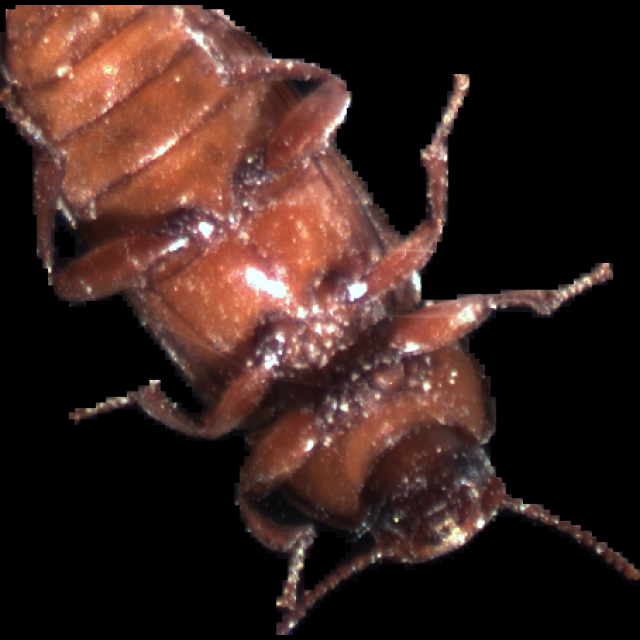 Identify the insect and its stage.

mealworm beetle
